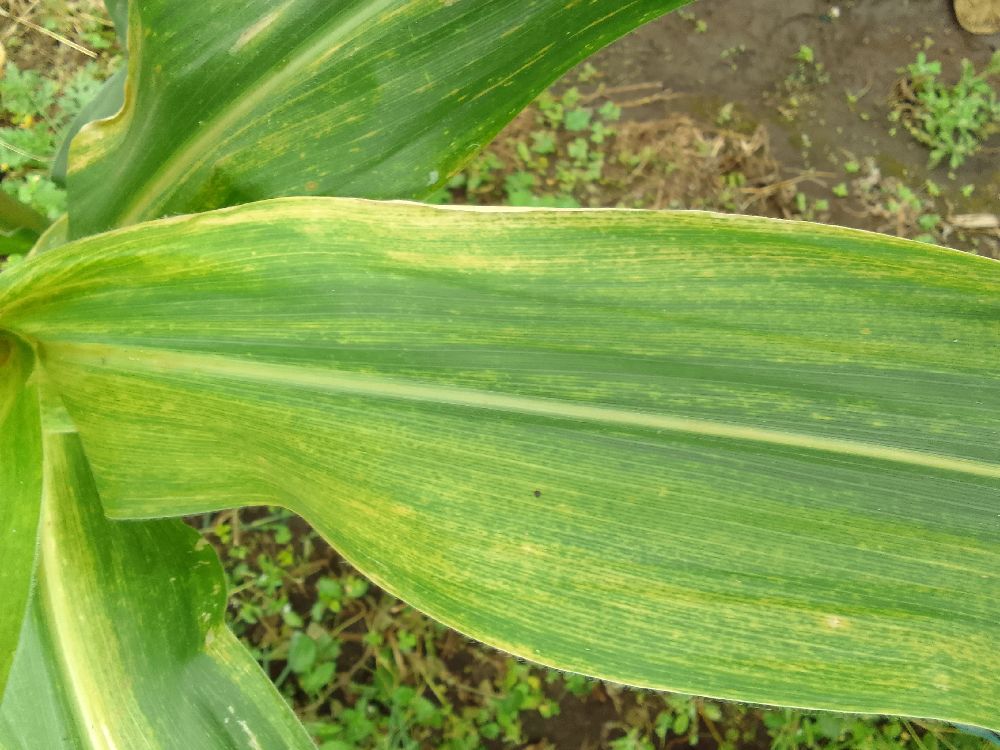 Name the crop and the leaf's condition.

maize, maize lethal necrosis
